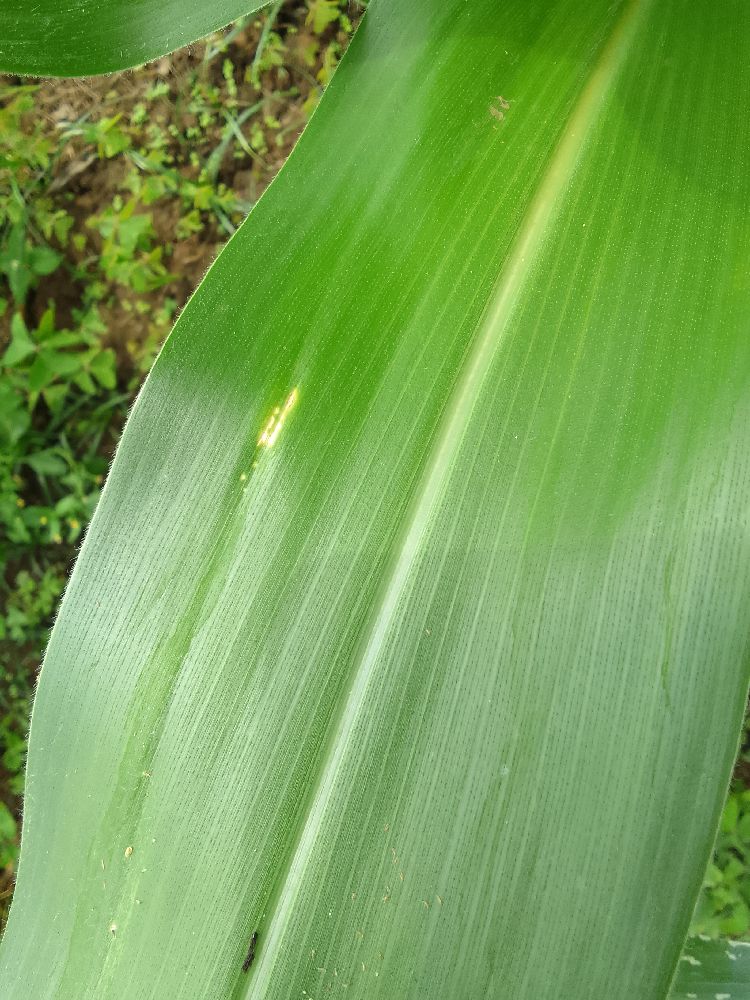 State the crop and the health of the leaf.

maize, healthy
